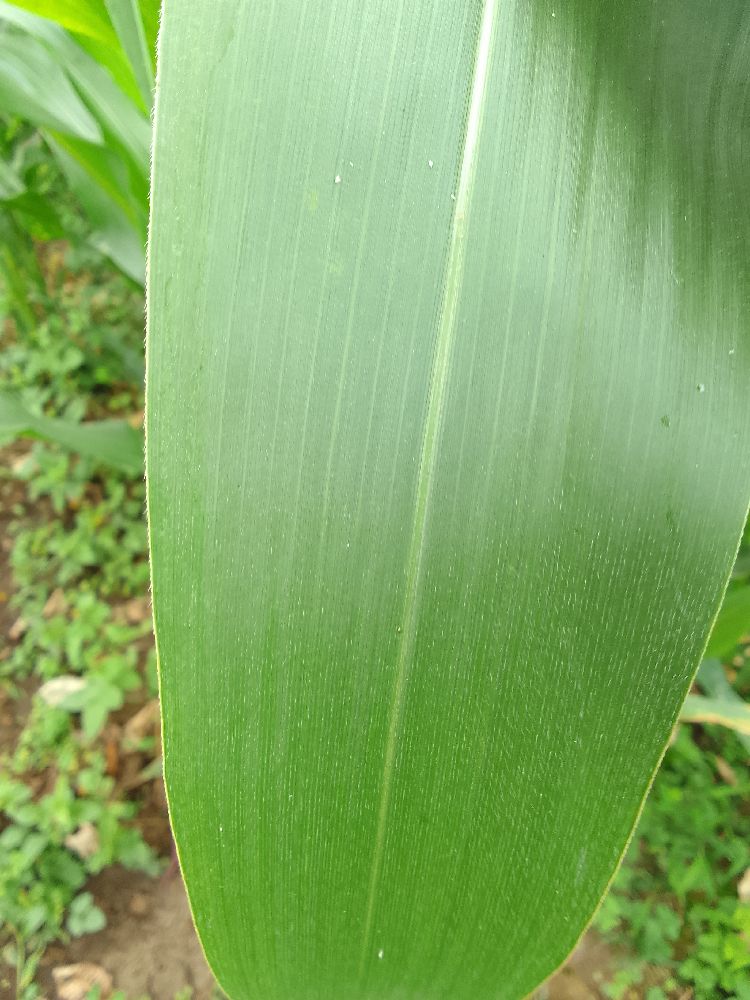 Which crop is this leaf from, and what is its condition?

maize, healthy
